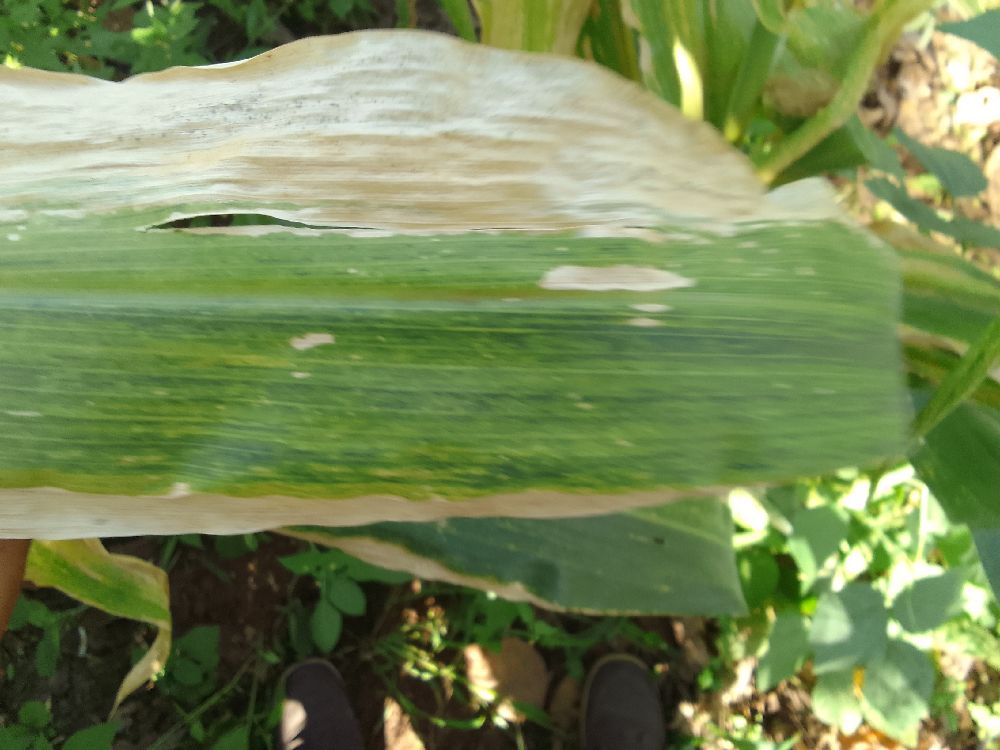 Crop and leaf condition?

maize, maize lethal necrosis
